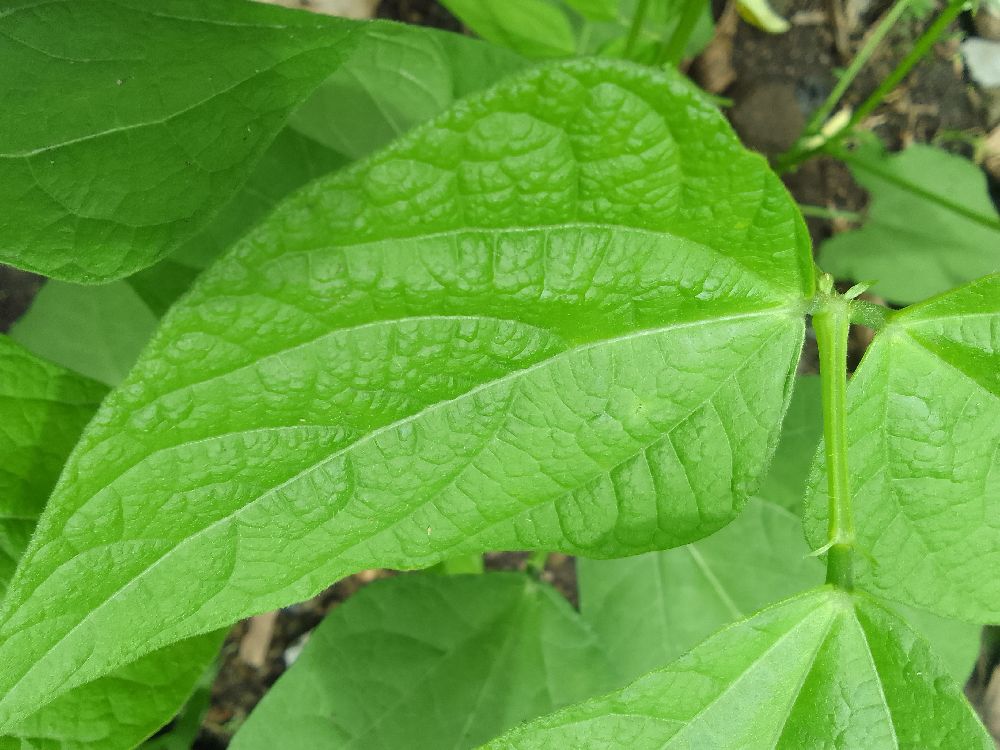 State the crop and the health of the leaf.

common bean, healthy
